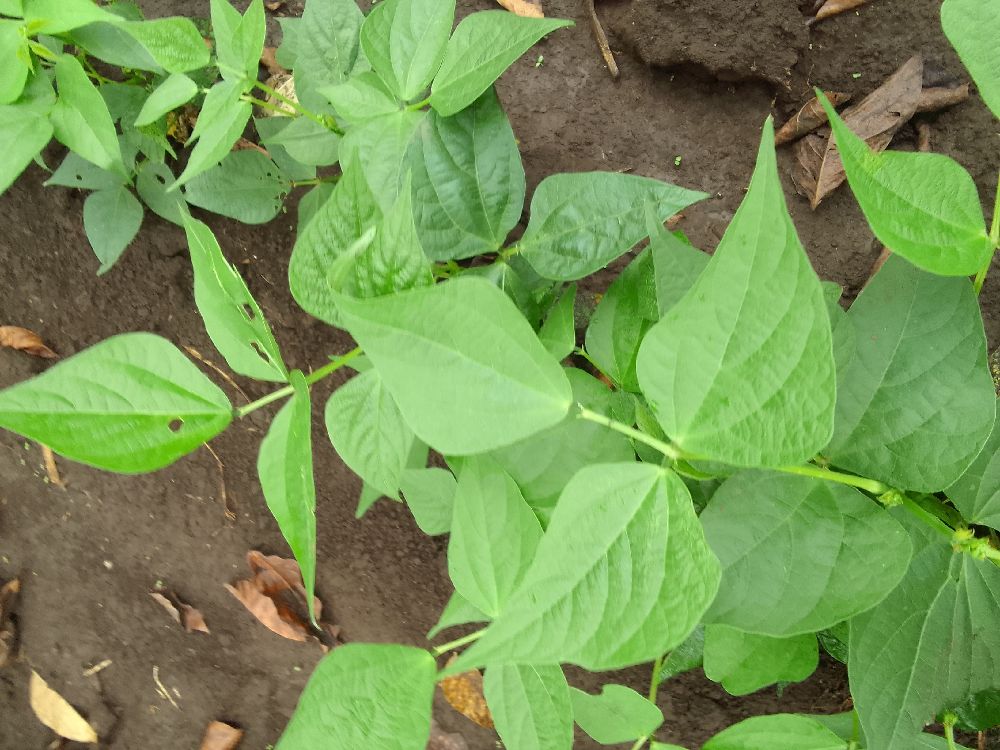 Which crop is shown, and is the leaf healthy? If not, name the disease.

common bean, healthy
